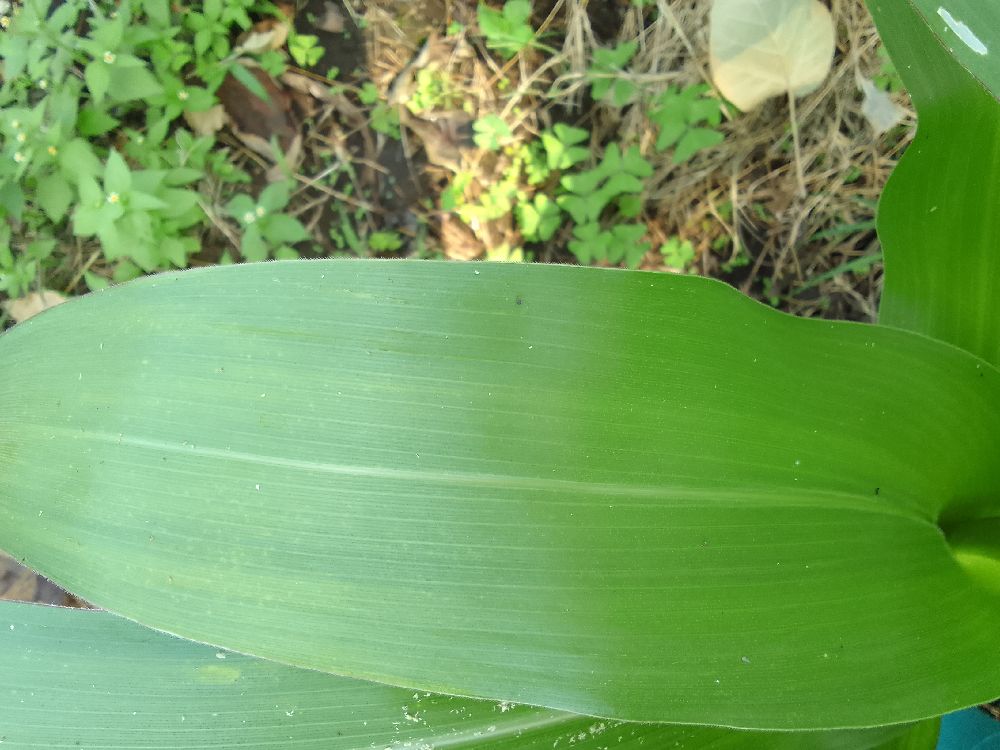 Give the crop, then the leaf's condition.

maize, healthy
